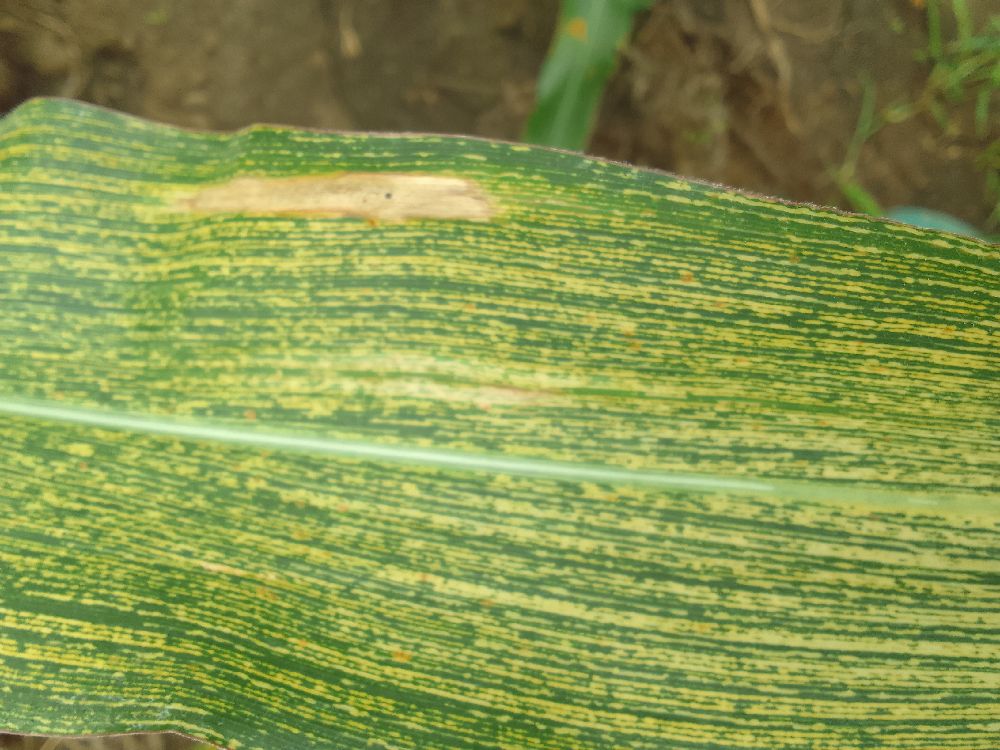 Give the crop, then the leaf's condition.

maize, maize streak virus
